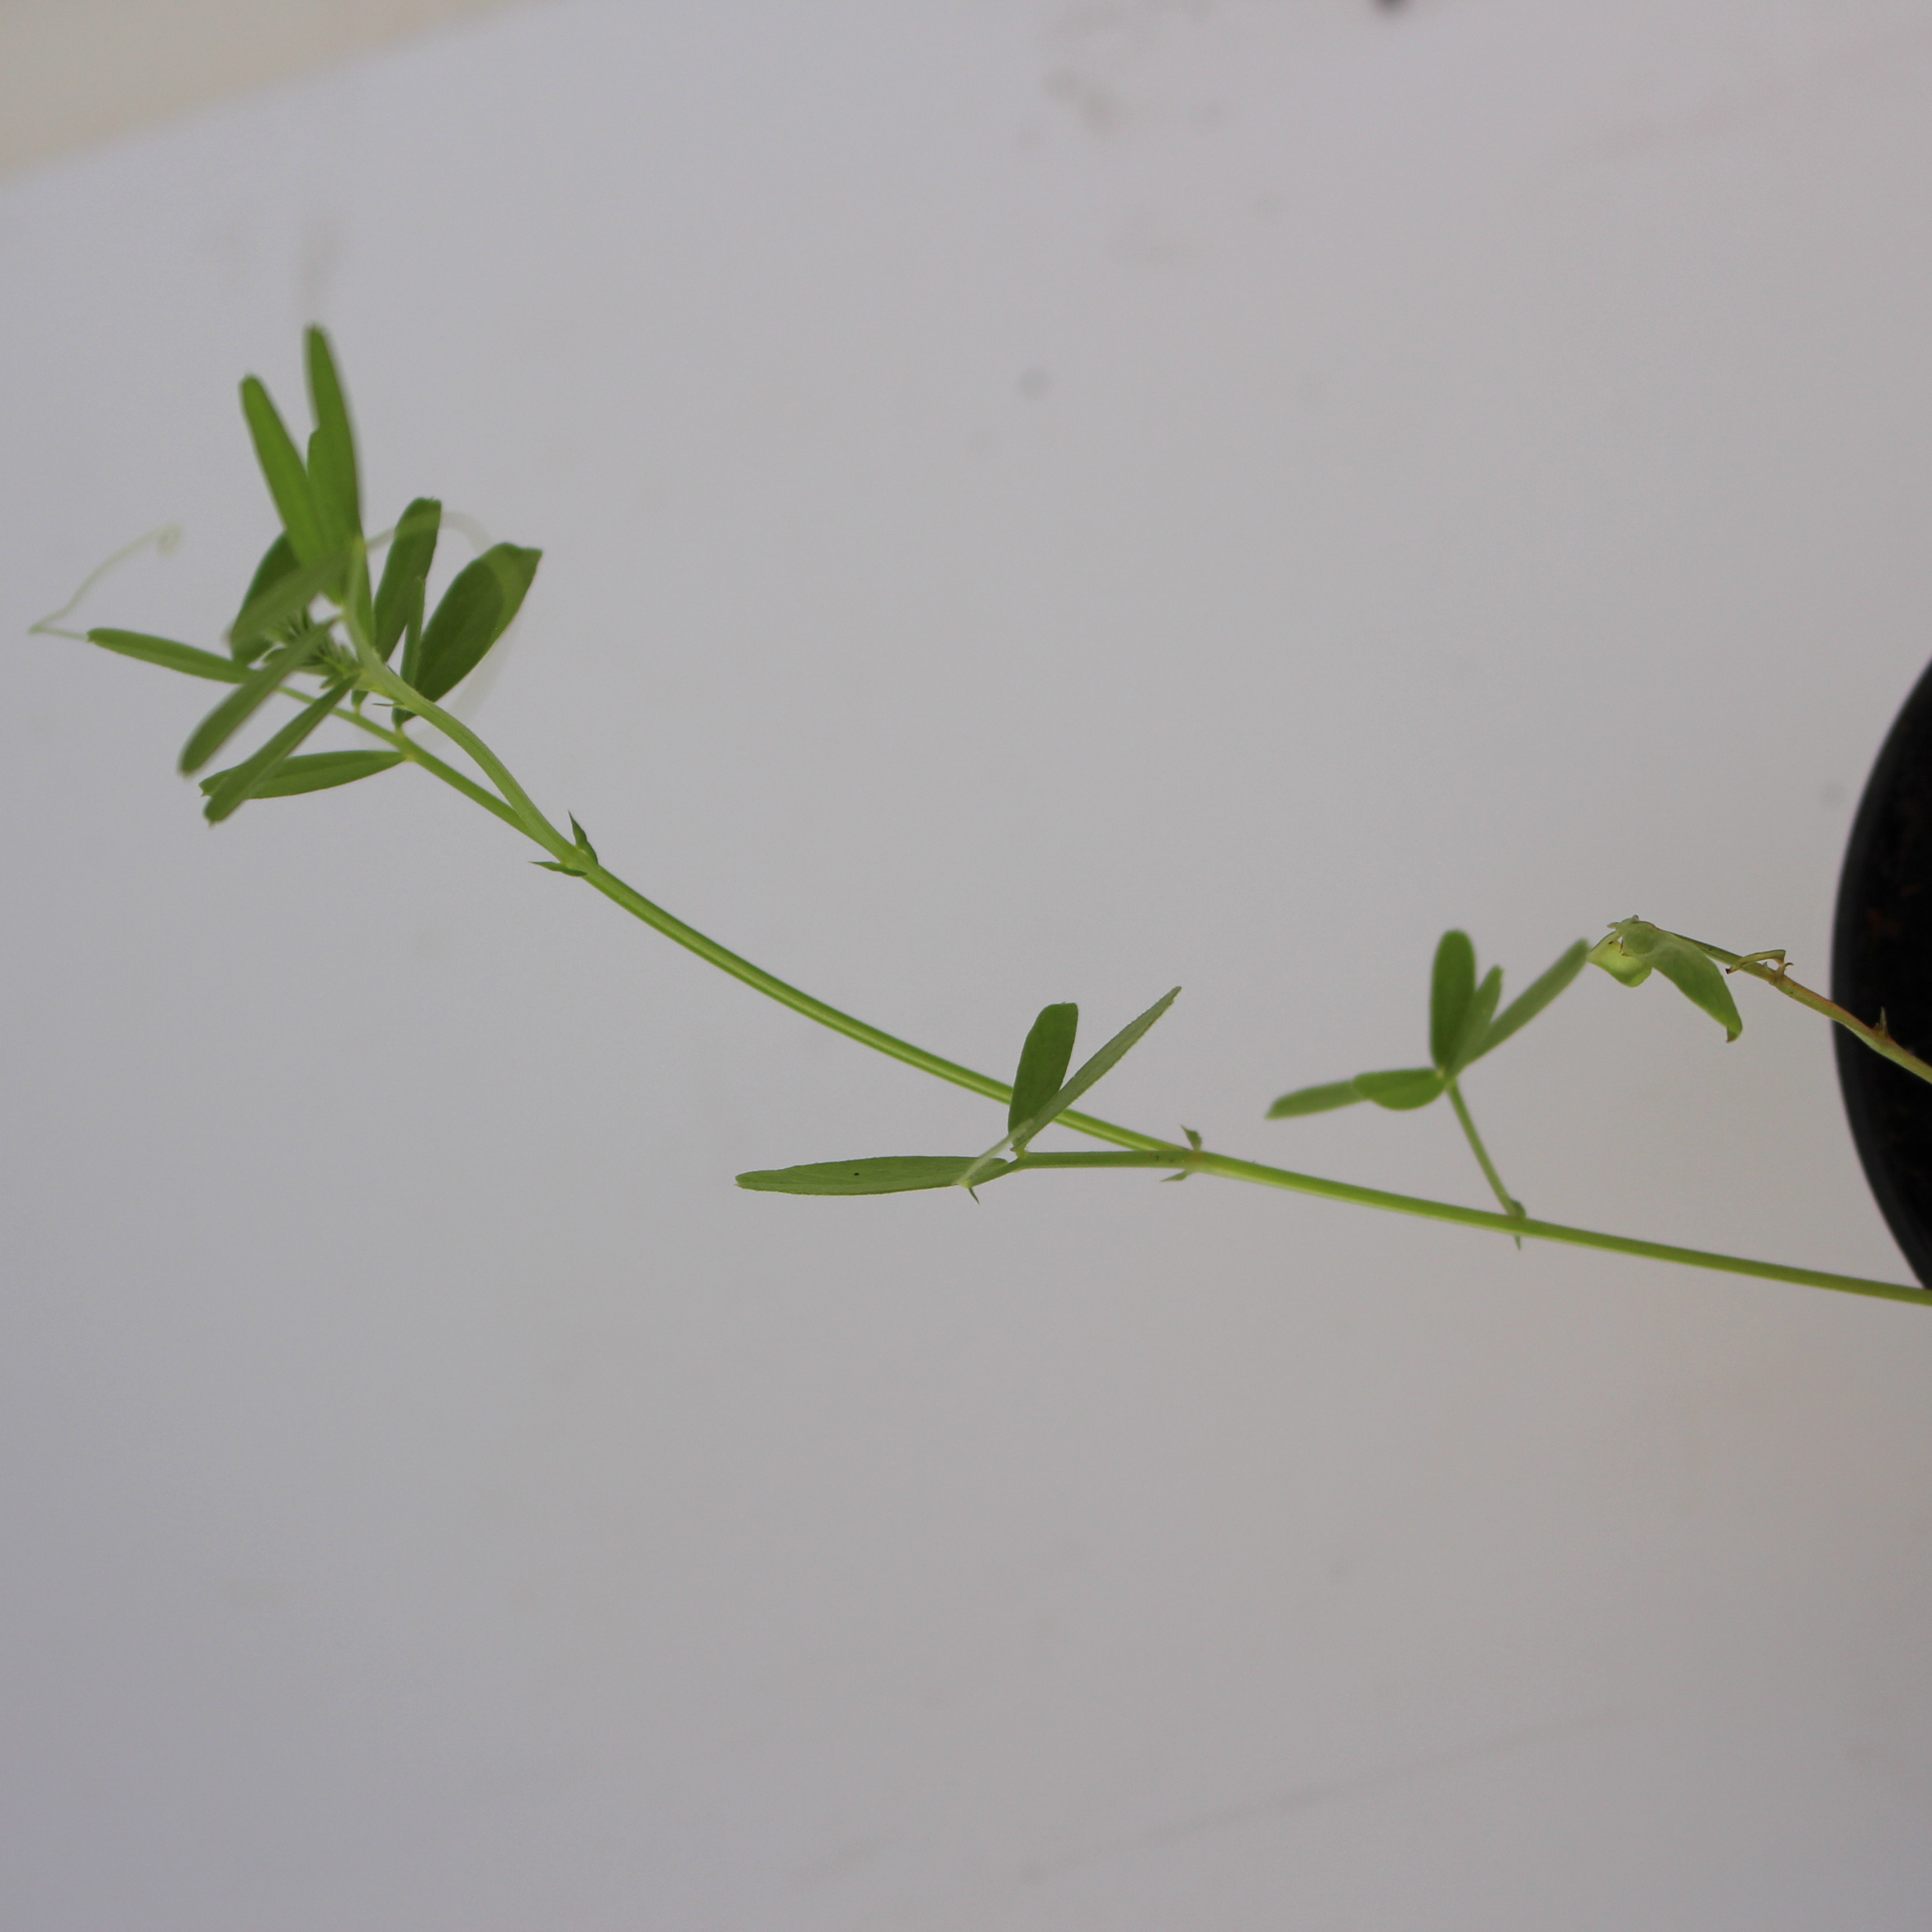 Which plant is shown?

Vicia sativa
